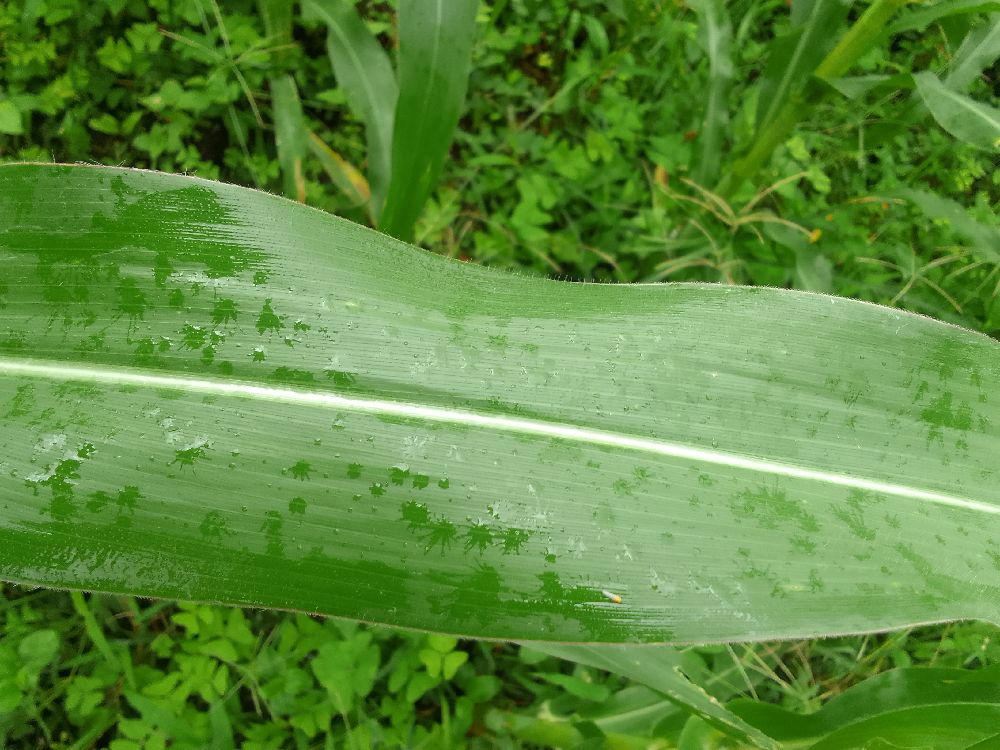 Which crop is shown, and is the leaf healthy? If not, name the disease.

maize, healthy
